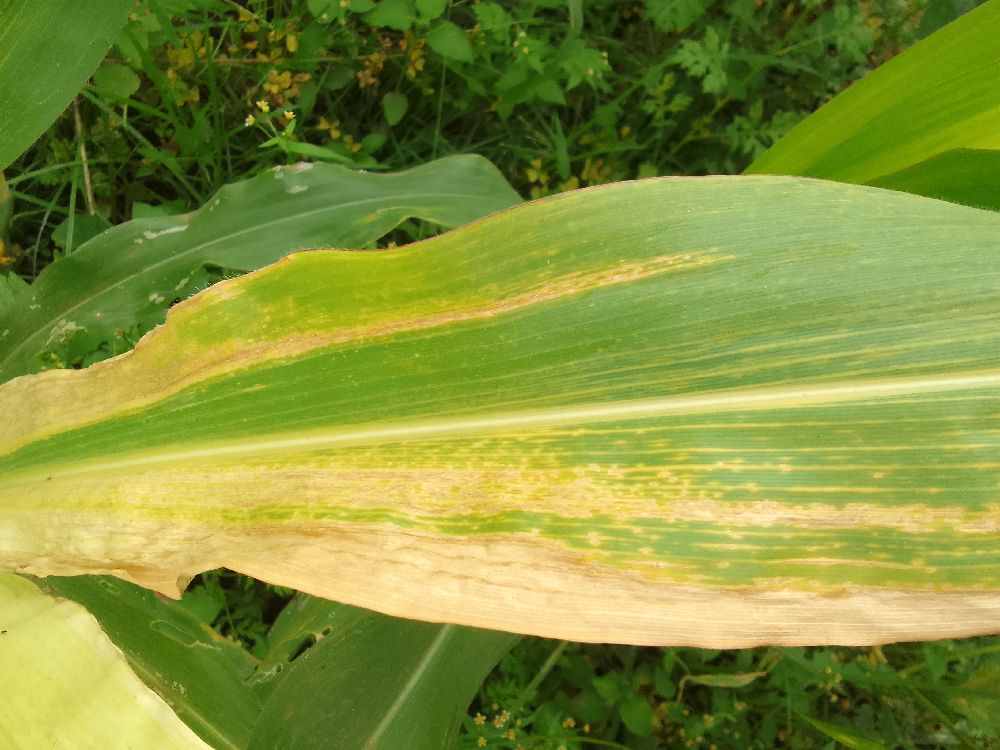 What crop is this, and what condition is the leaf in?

maize, maize lethal necrosis
